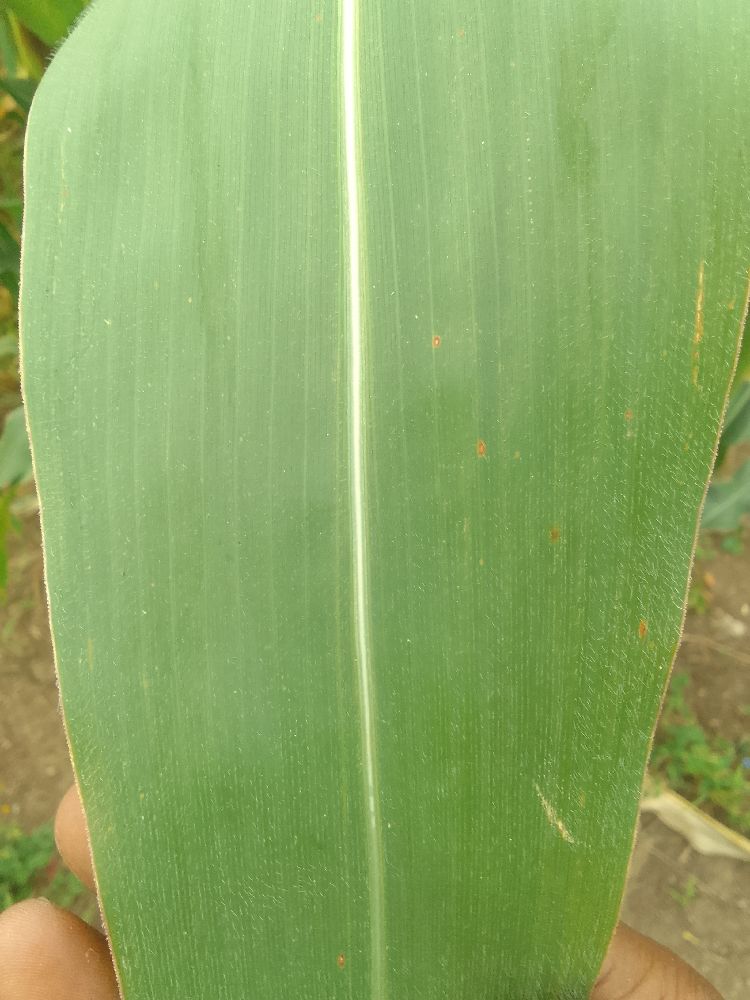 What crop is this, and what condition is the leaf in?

maize, healthy
